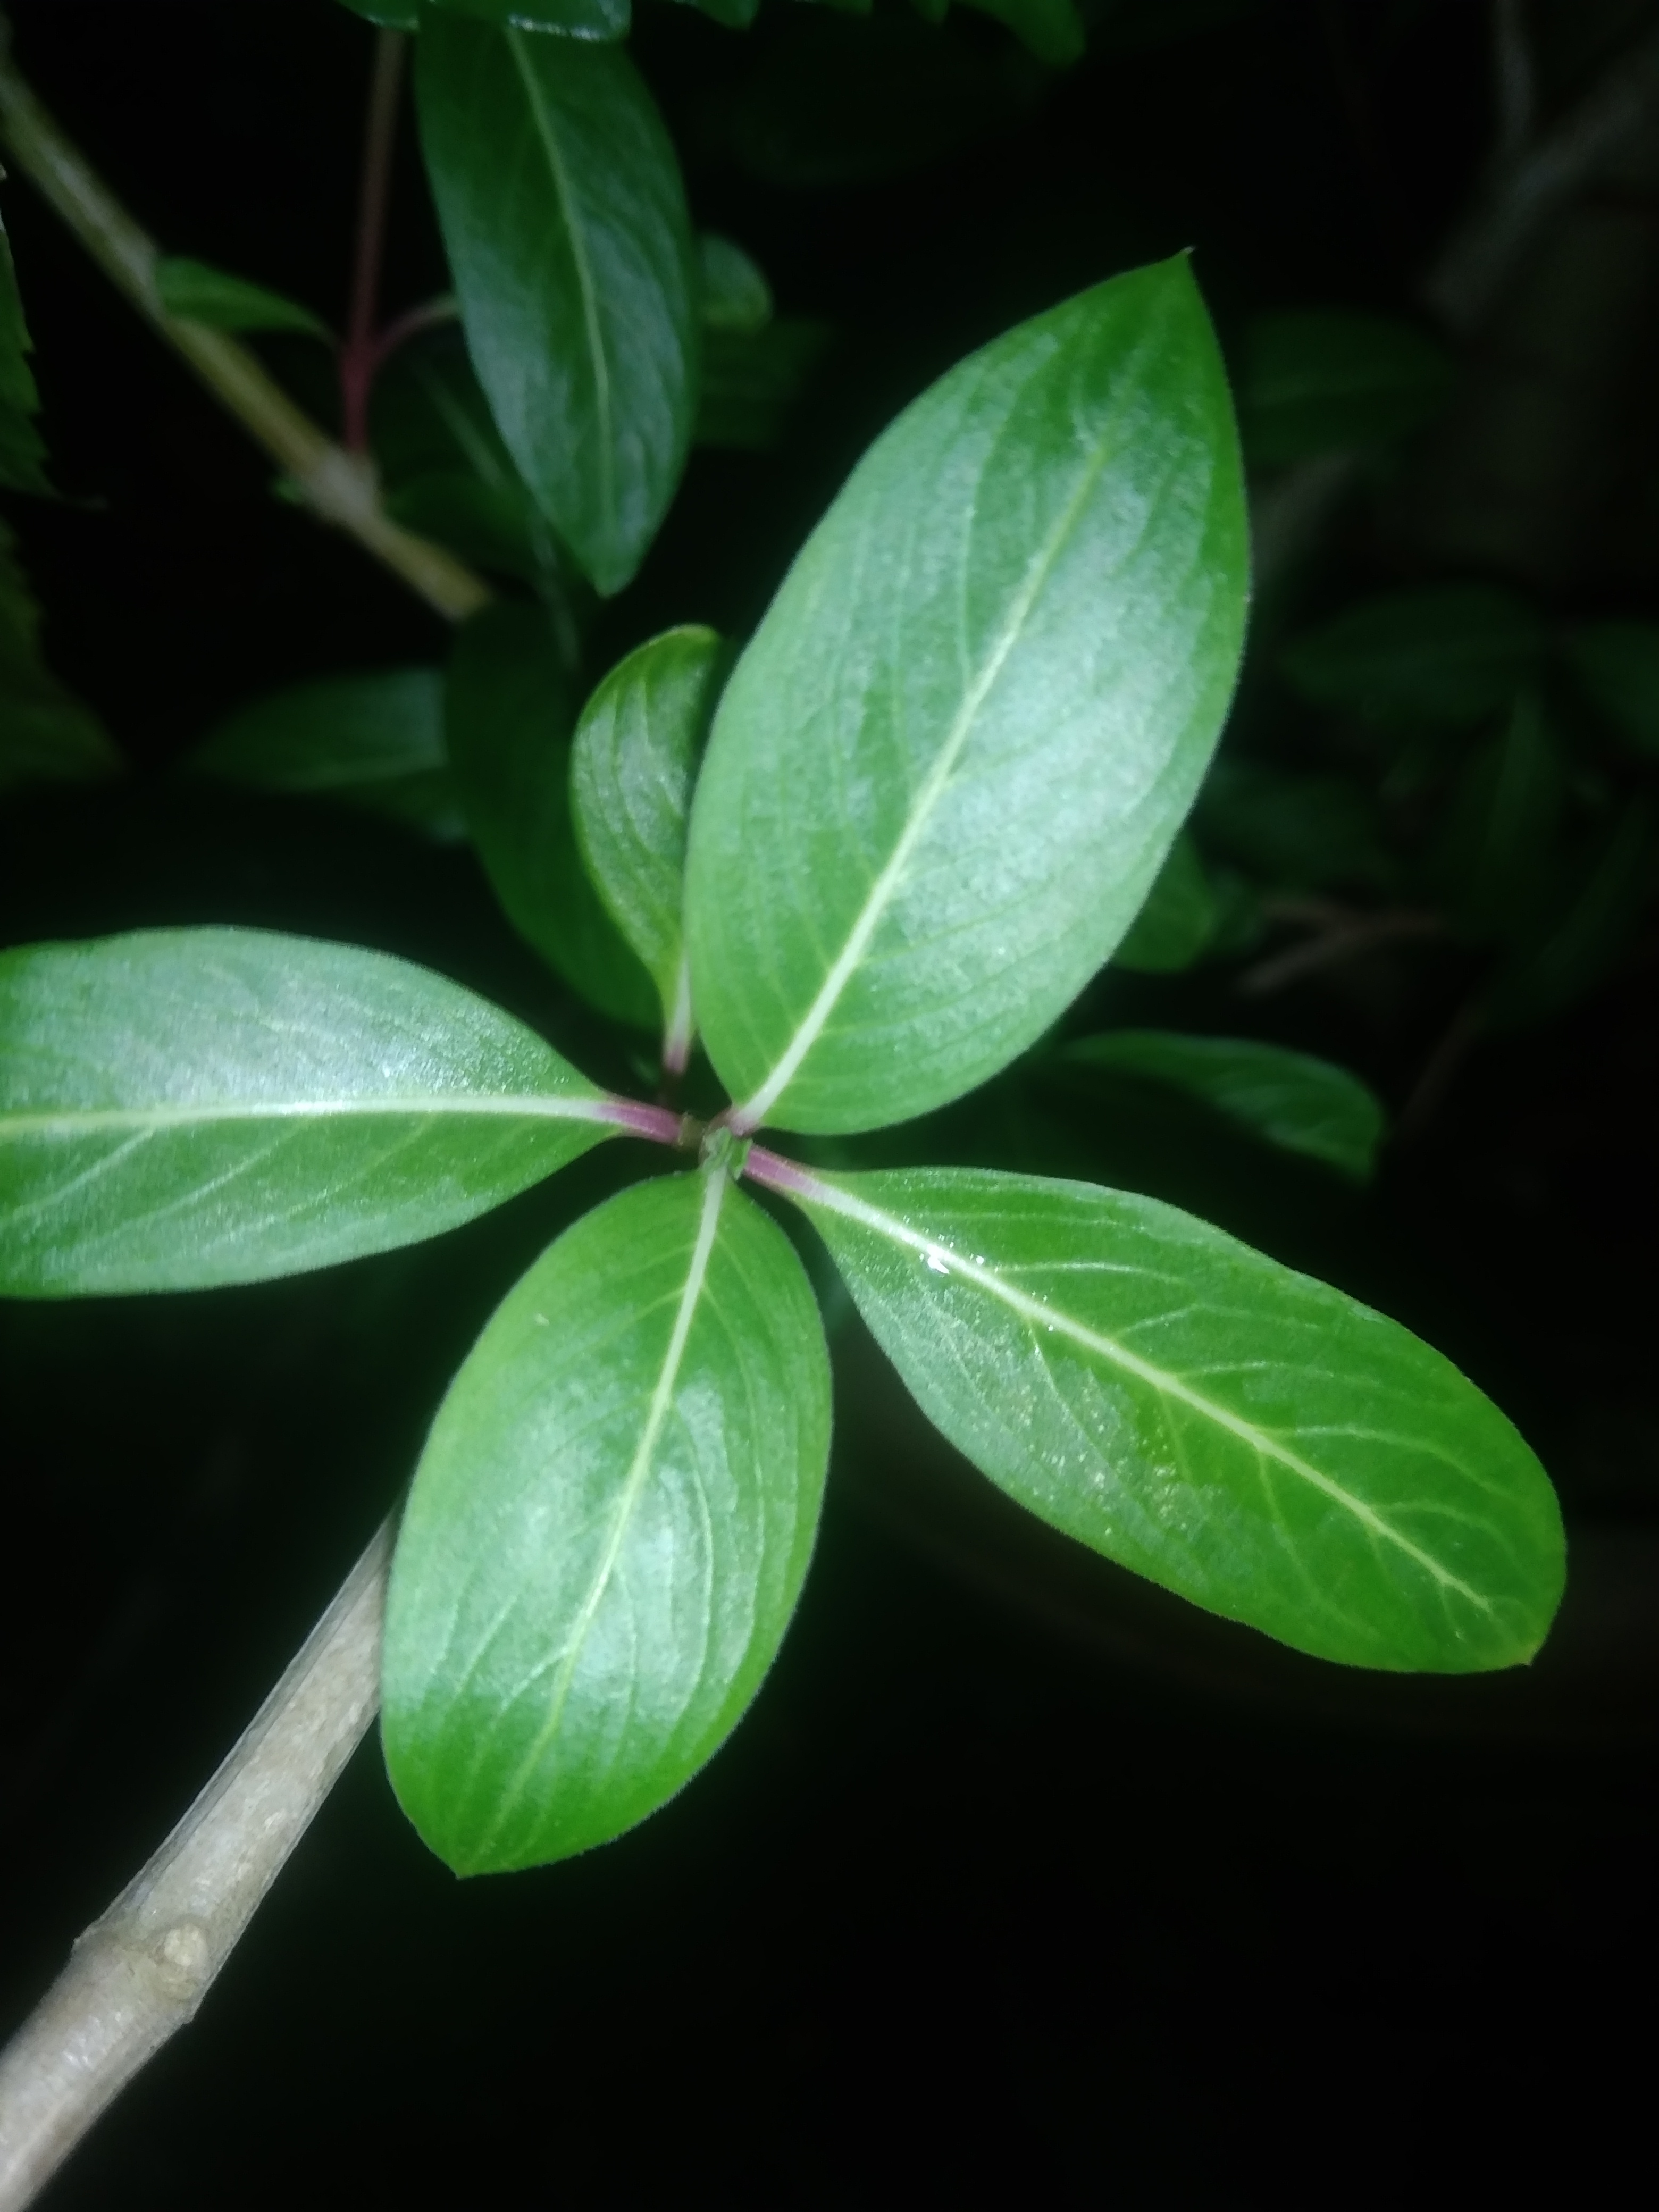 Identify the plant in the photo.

rose periwinkle
